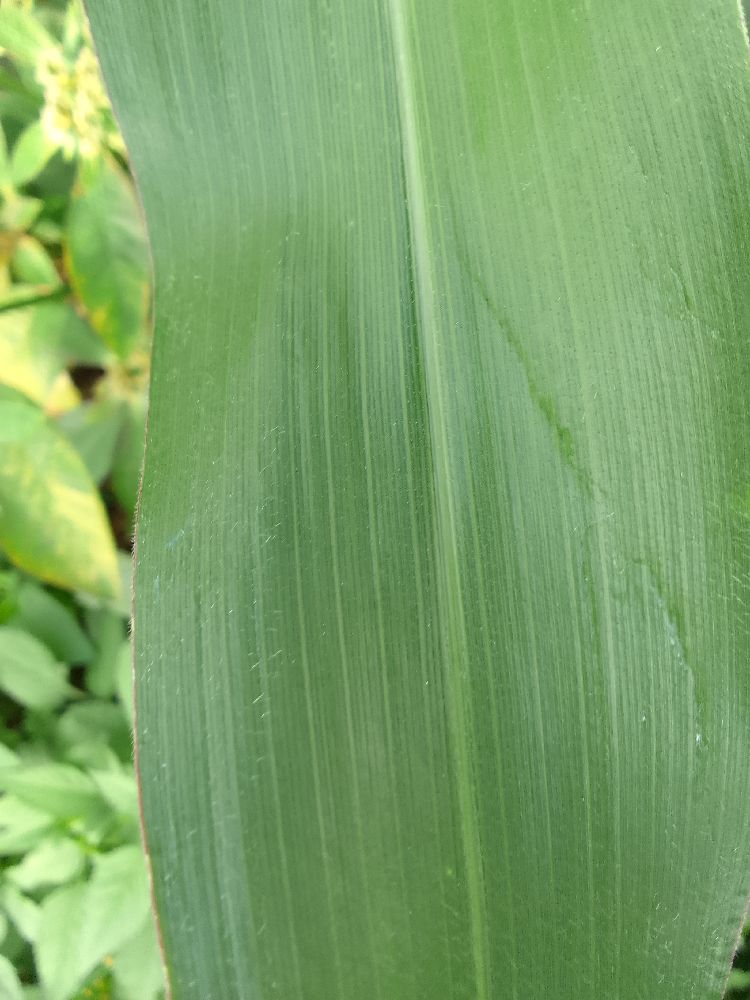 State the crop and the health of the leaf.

maize, healthy
